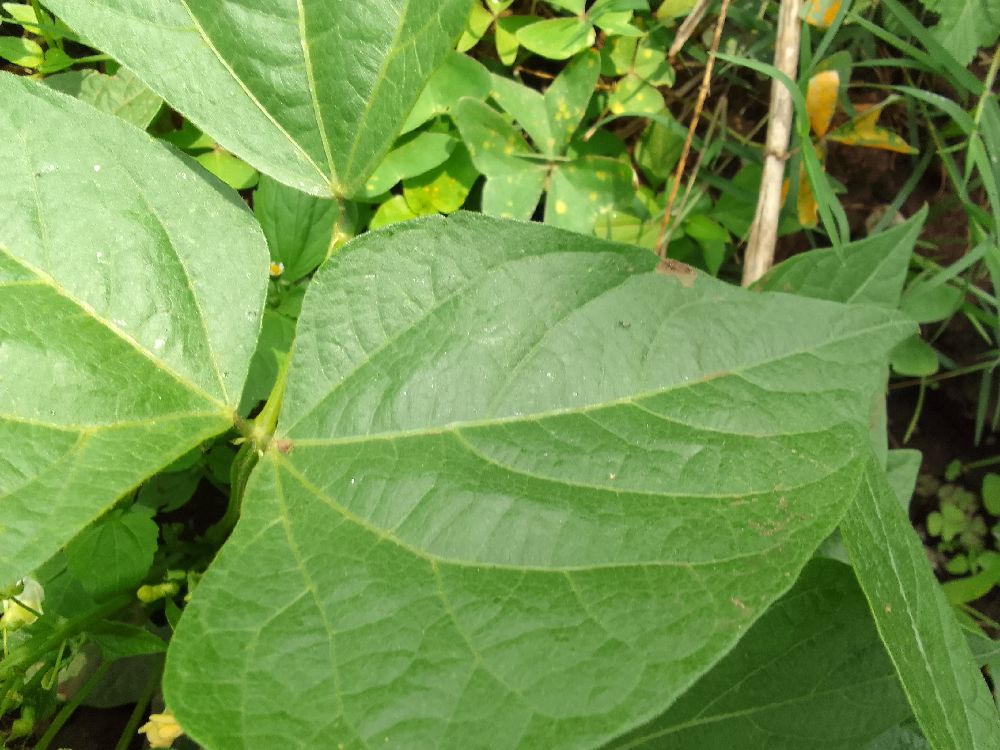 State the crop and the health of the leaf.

common bean, healthy
